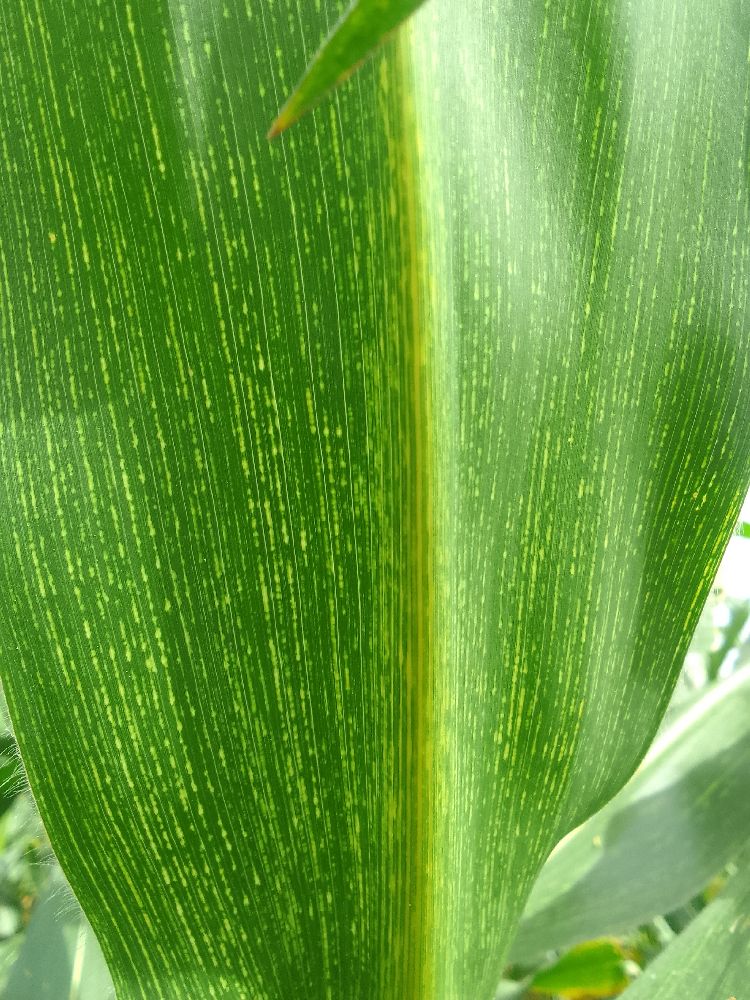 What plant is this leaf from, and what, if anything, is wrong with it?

maize, maize streak virus
